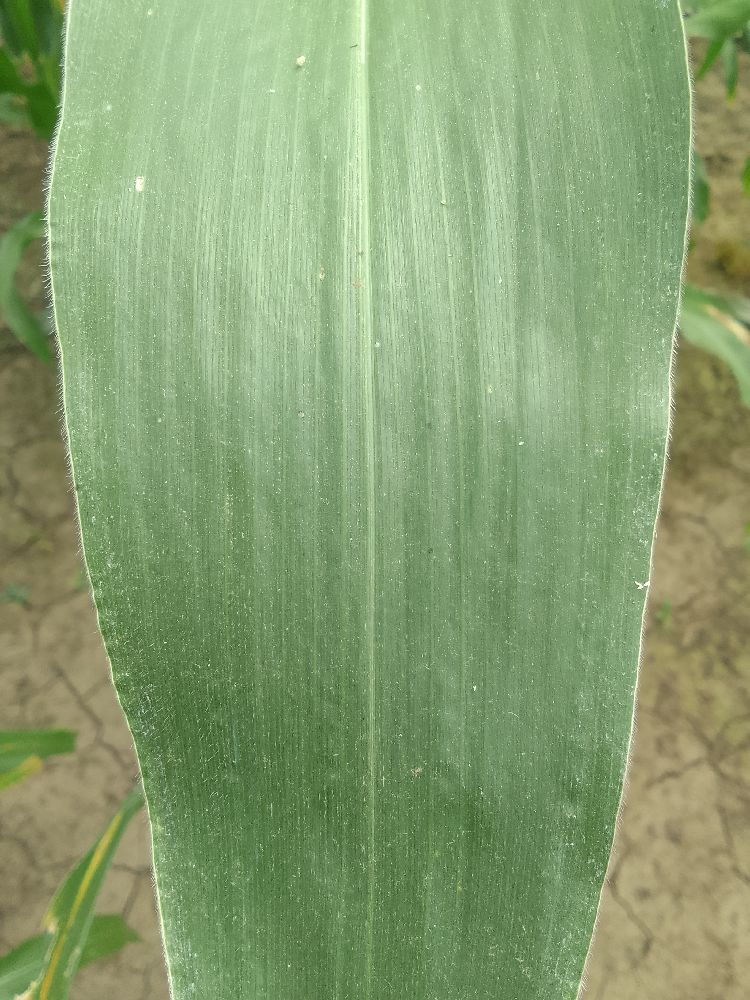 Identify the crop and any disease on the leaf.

maize, healthy
